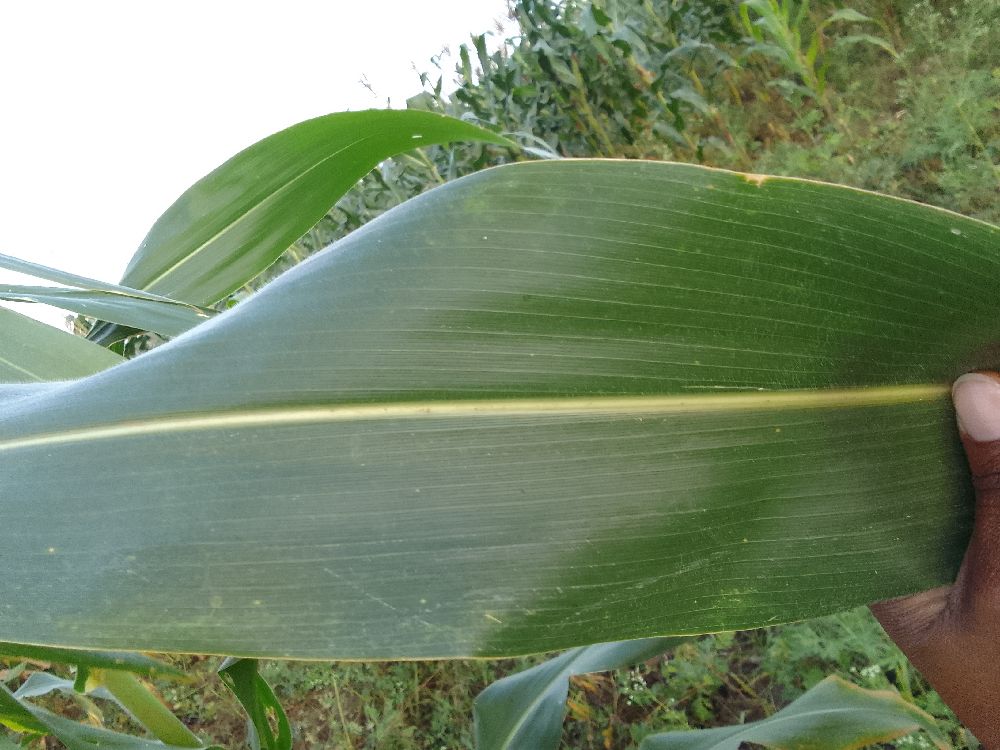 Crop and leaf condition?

maize, healthy
